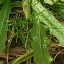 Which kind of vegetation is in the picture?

structured weed
